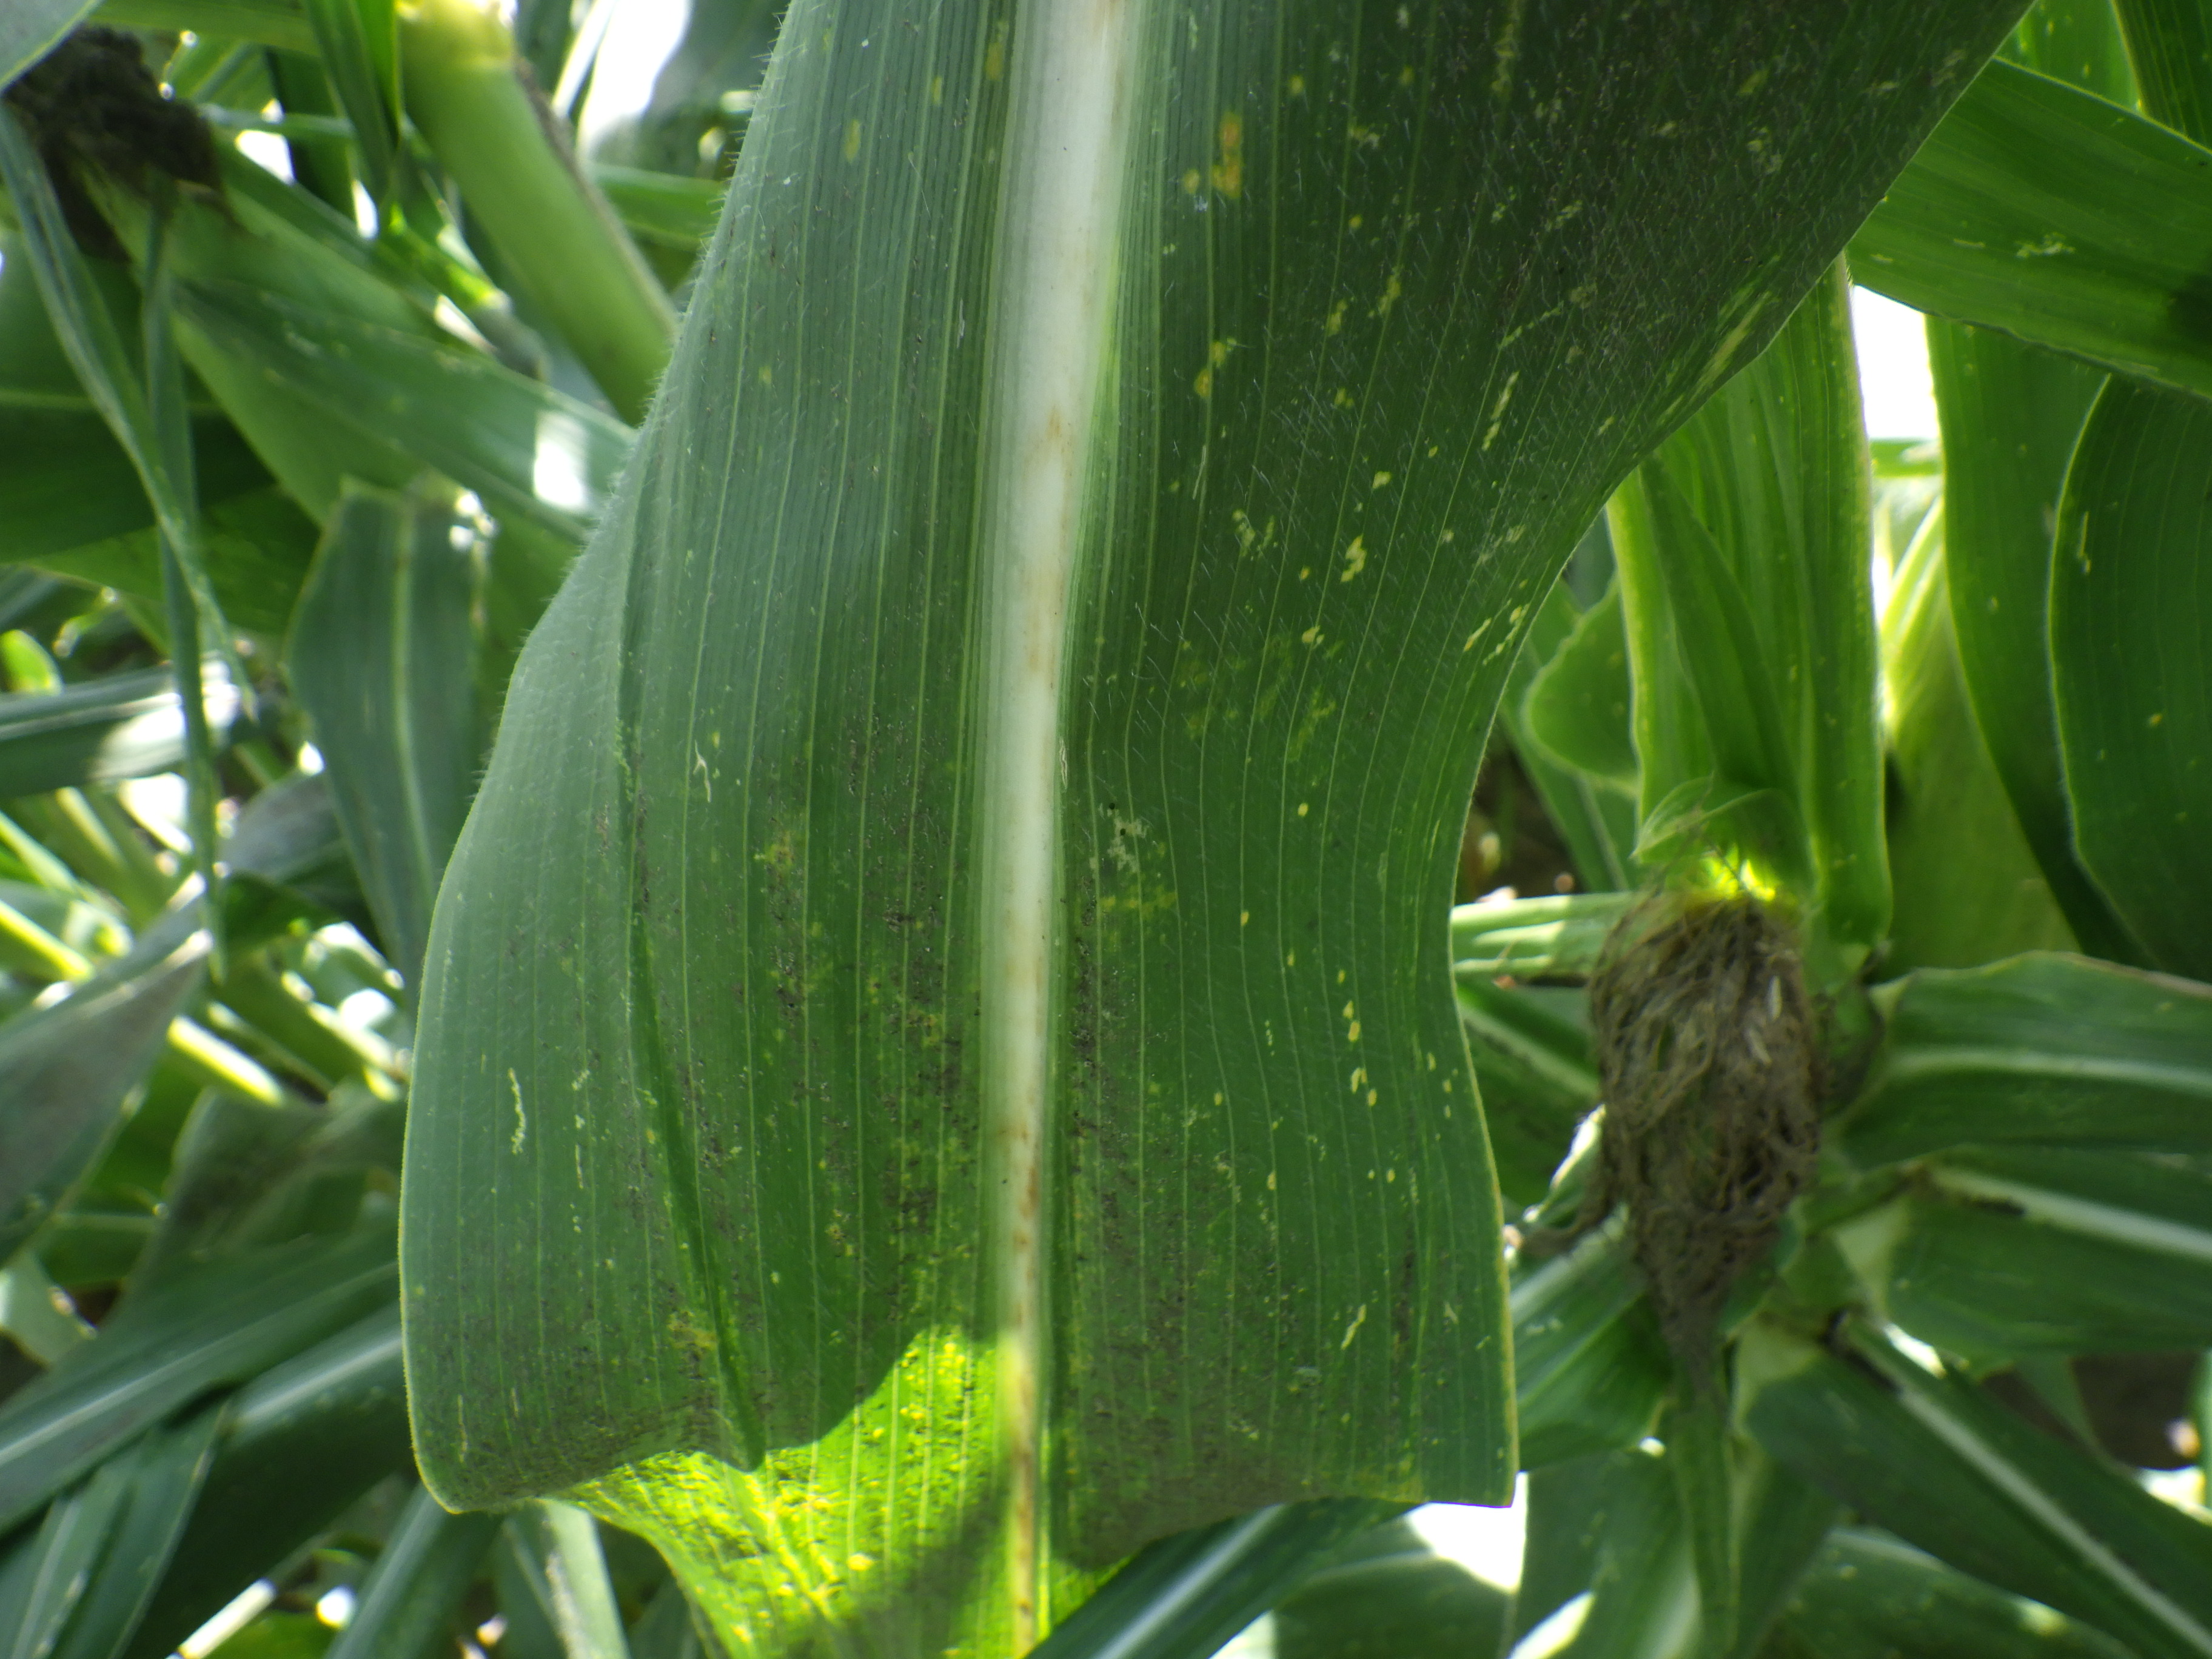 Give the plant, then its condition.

corn, cicadellidae
